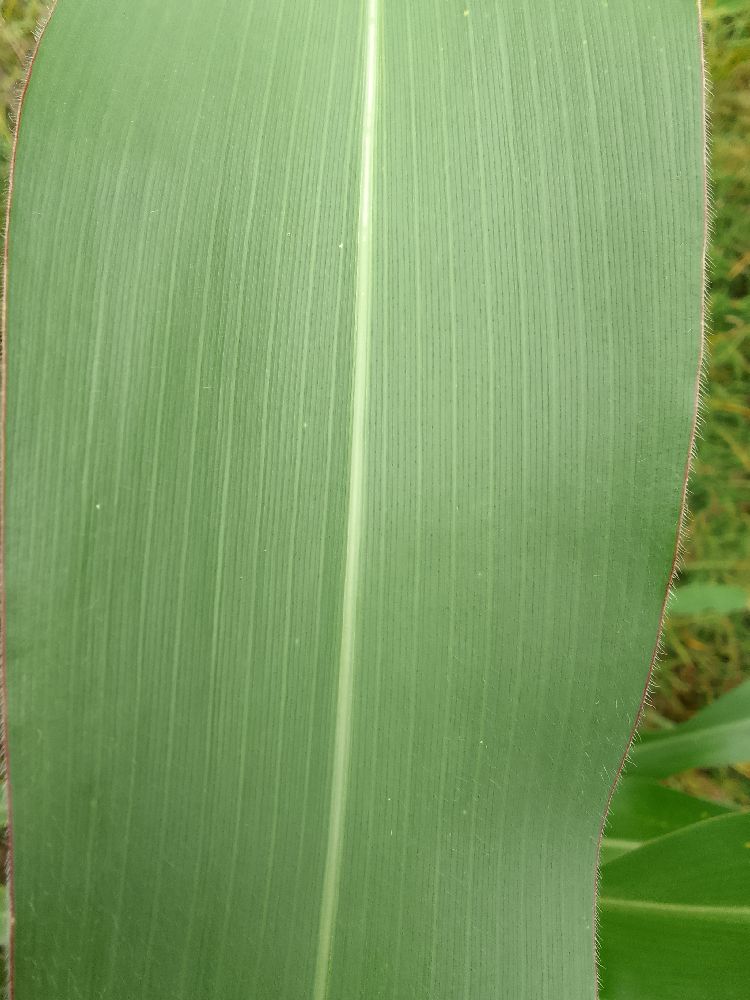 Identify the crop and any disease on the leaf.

maize, healthy
